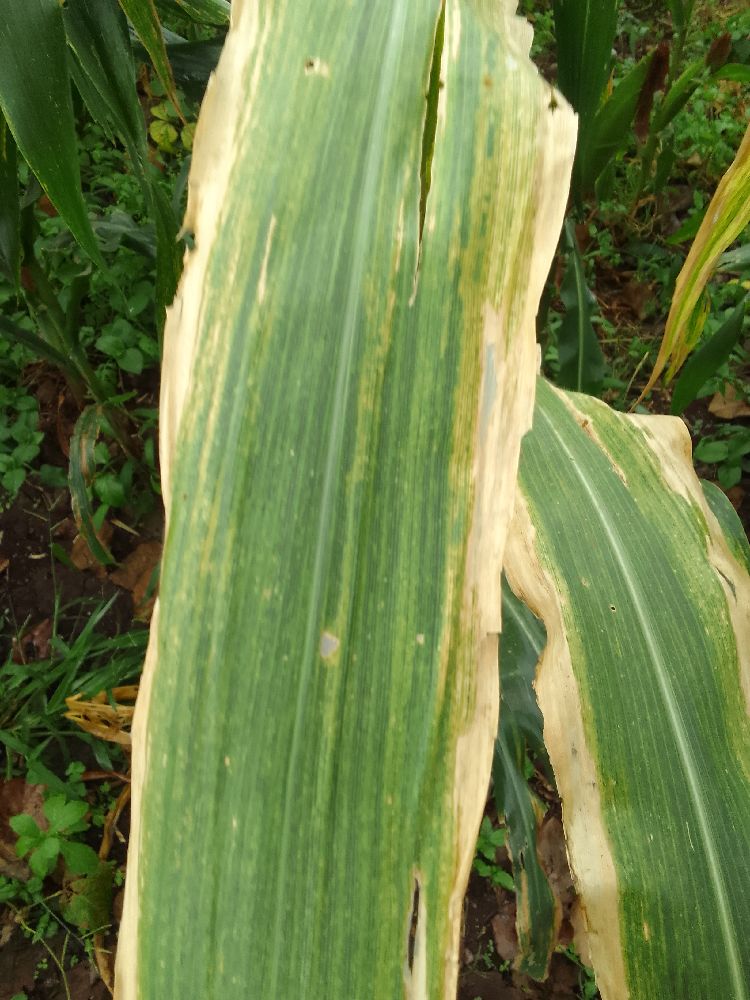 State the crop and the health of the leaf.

maize, maize lethal necrosis
